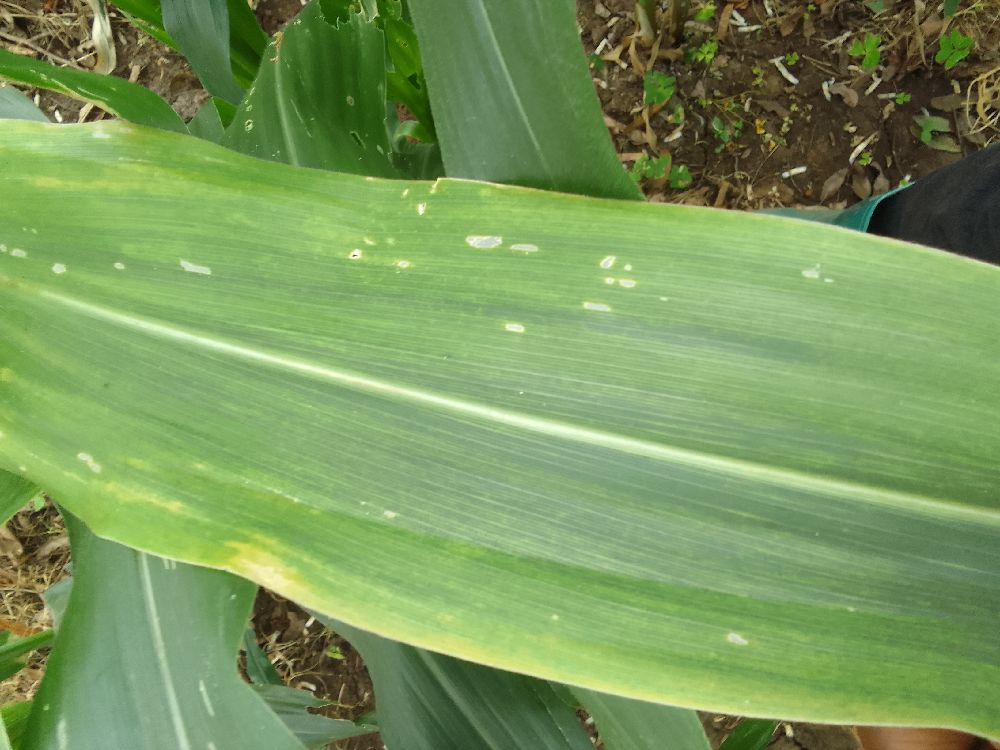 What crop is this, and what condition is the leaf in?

maize, maize lethal necrosis
